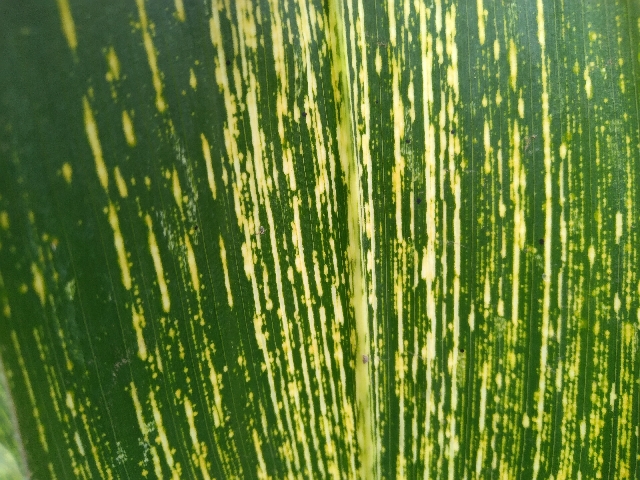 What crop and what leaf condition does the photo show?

maize, maize streak virus
